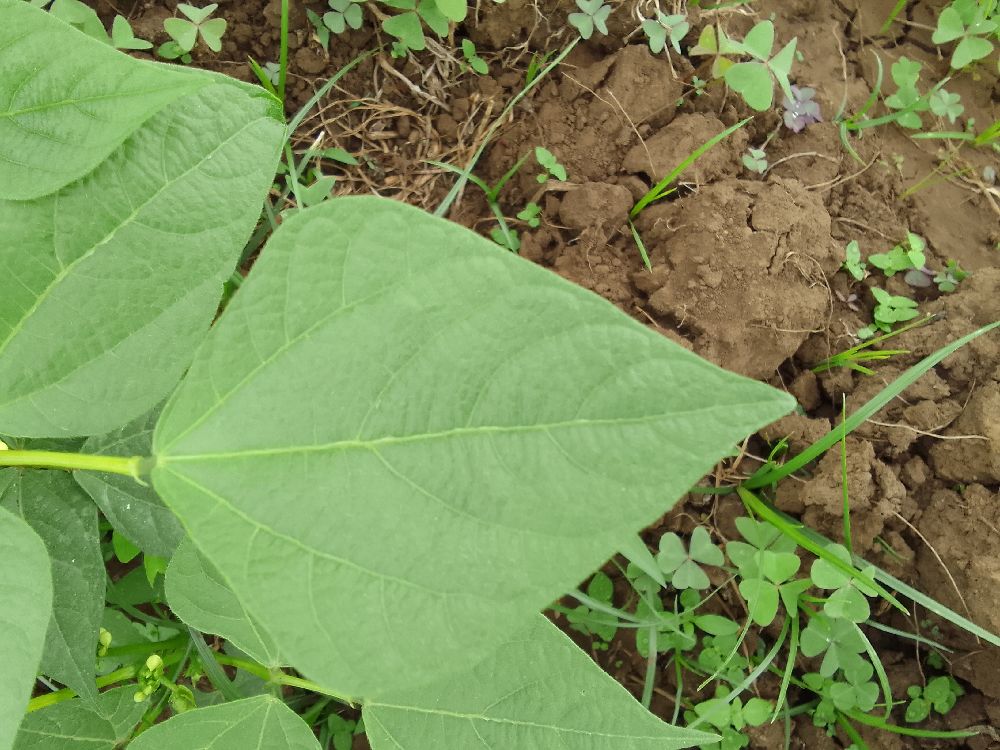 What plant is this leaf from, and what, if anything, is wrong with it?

common bean, healthy
